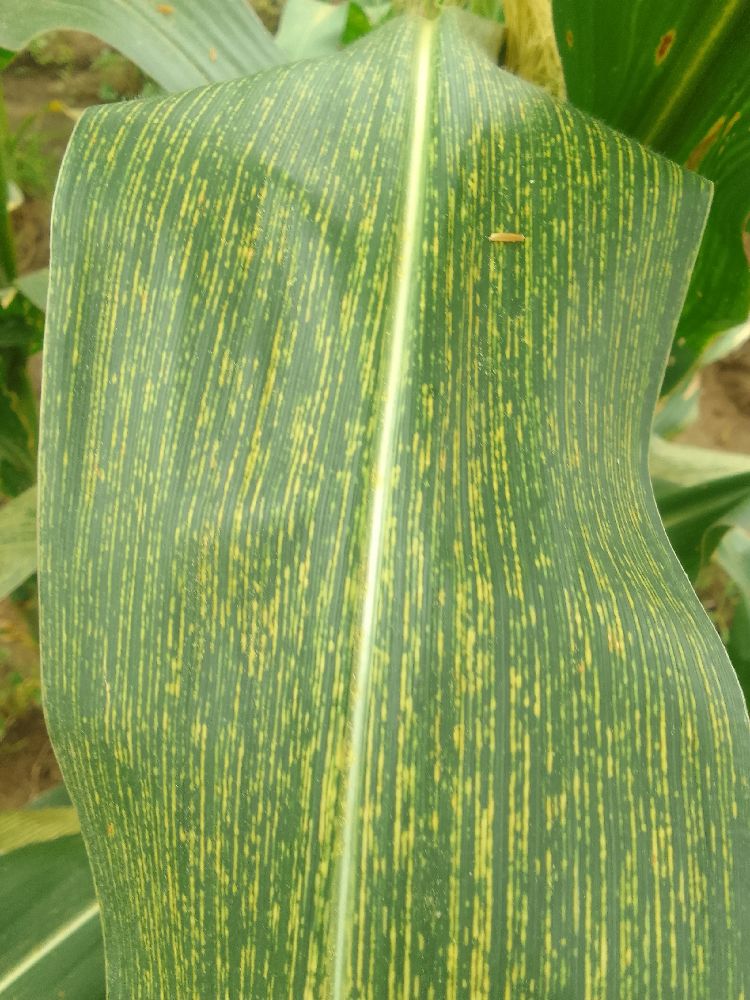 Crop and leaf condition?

maize, maize streak virus
